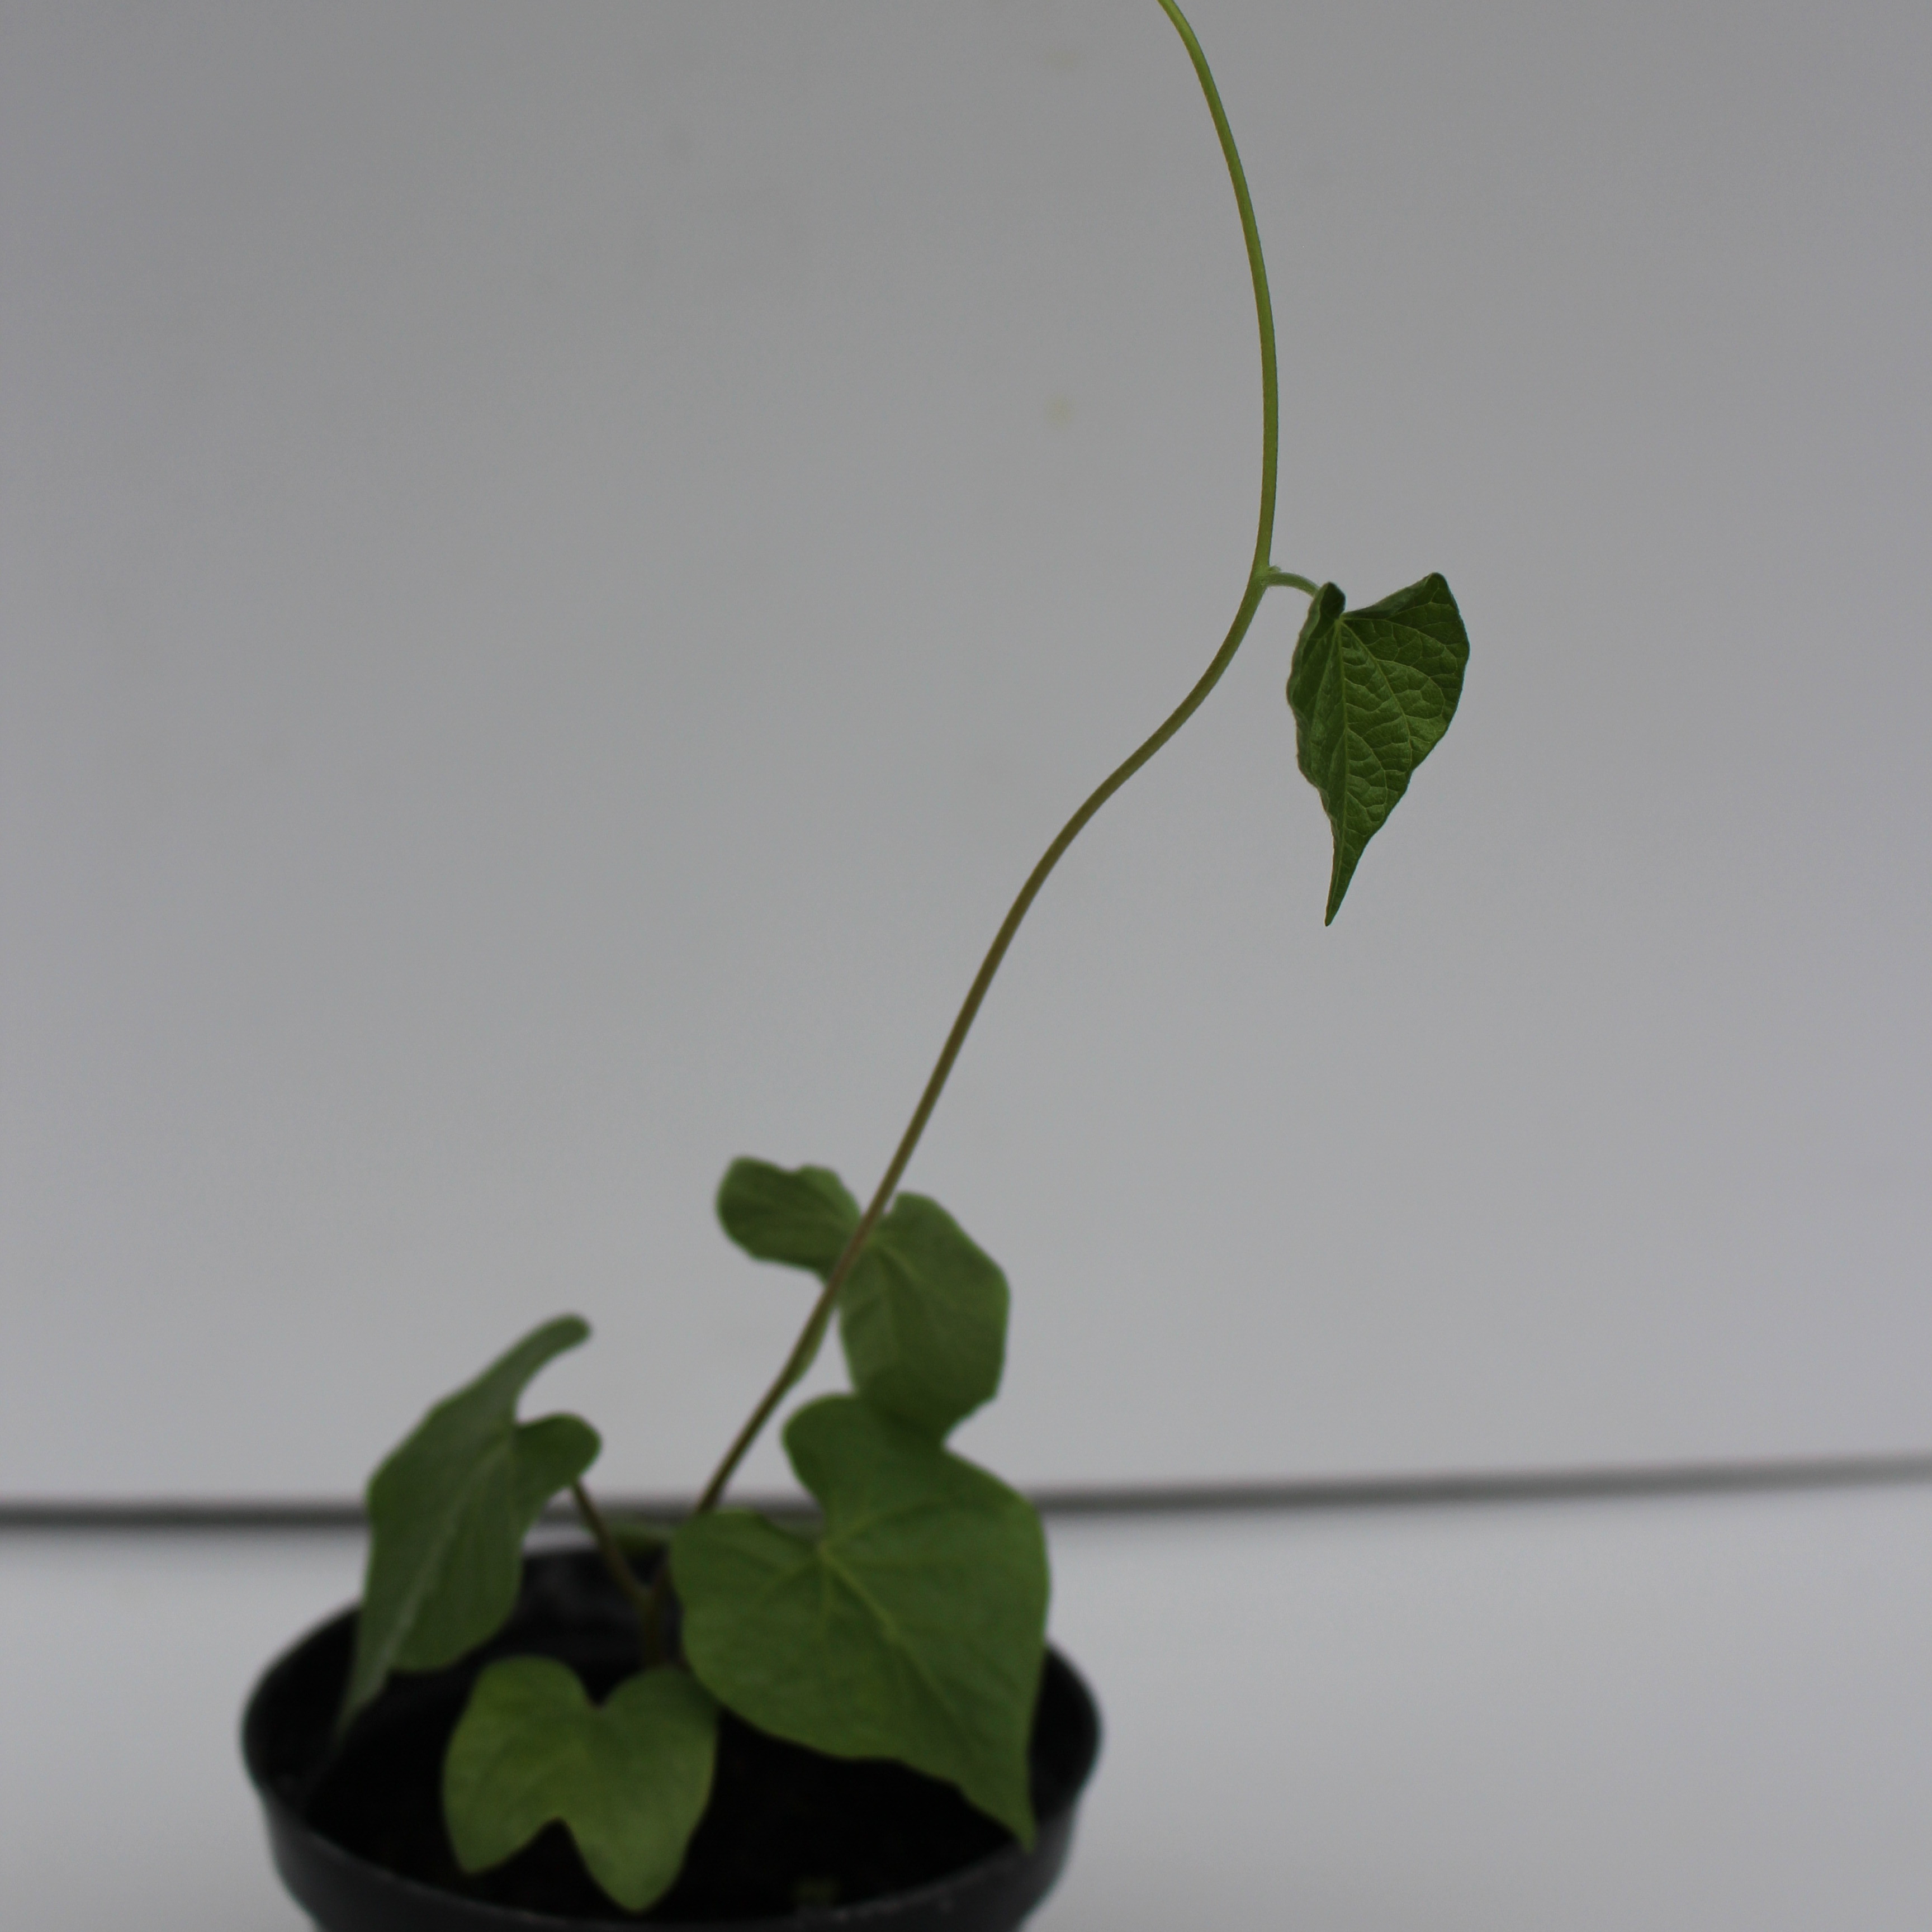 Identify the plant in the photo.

Convolvulus arvensis
